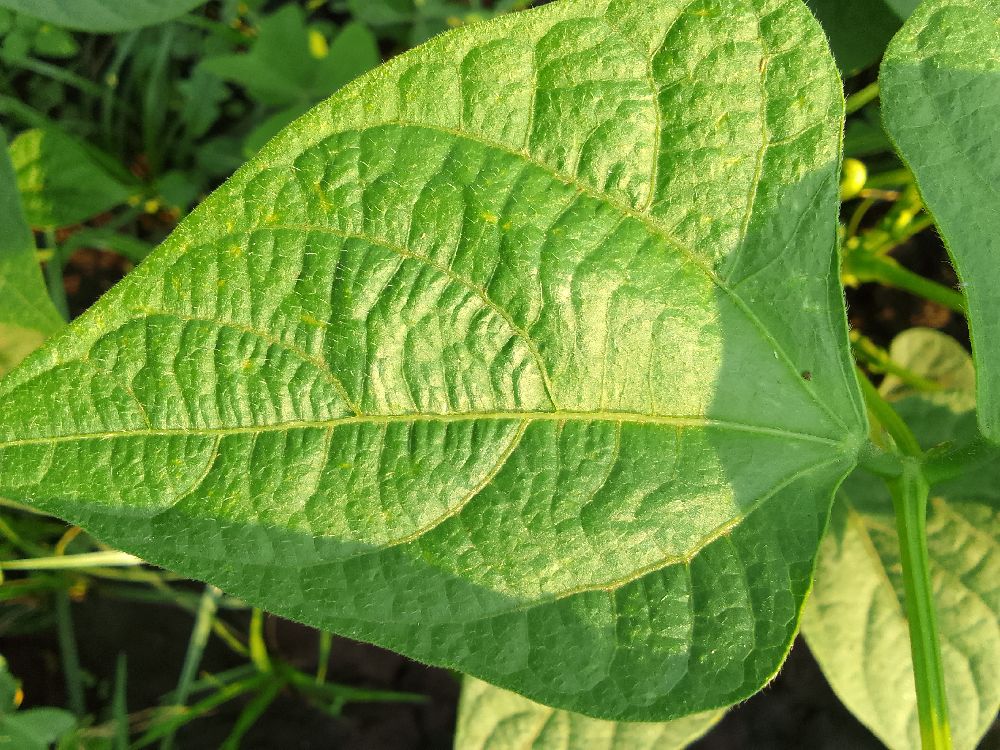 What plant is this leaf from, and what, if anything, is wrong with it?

common bean, healthy
